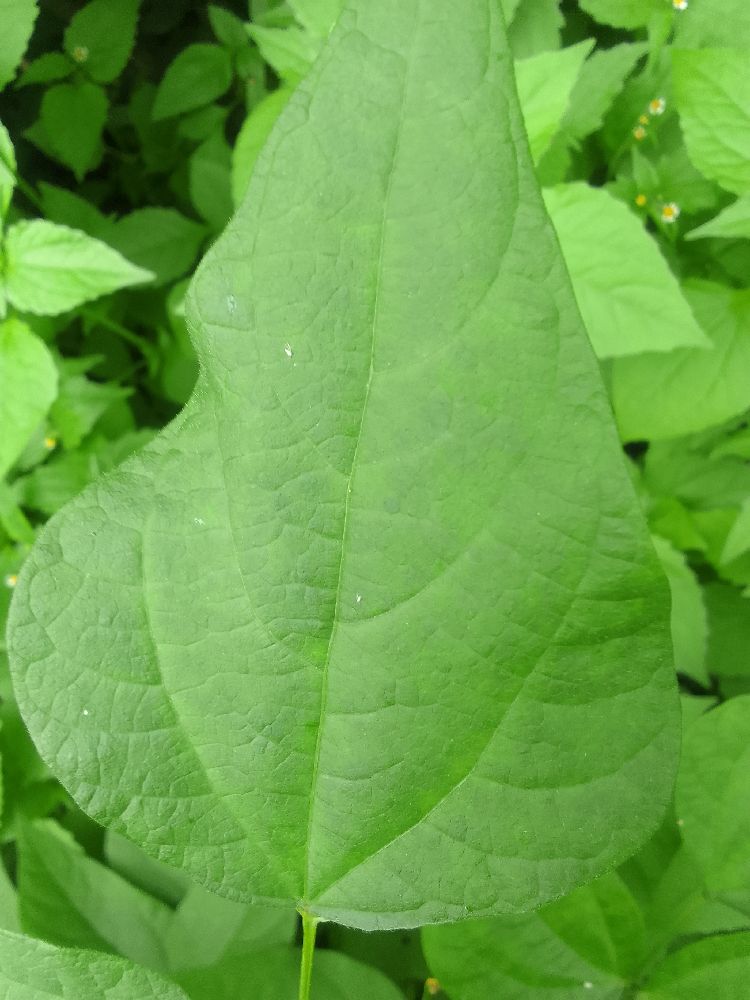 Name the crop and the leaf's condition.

common bean, healthy
